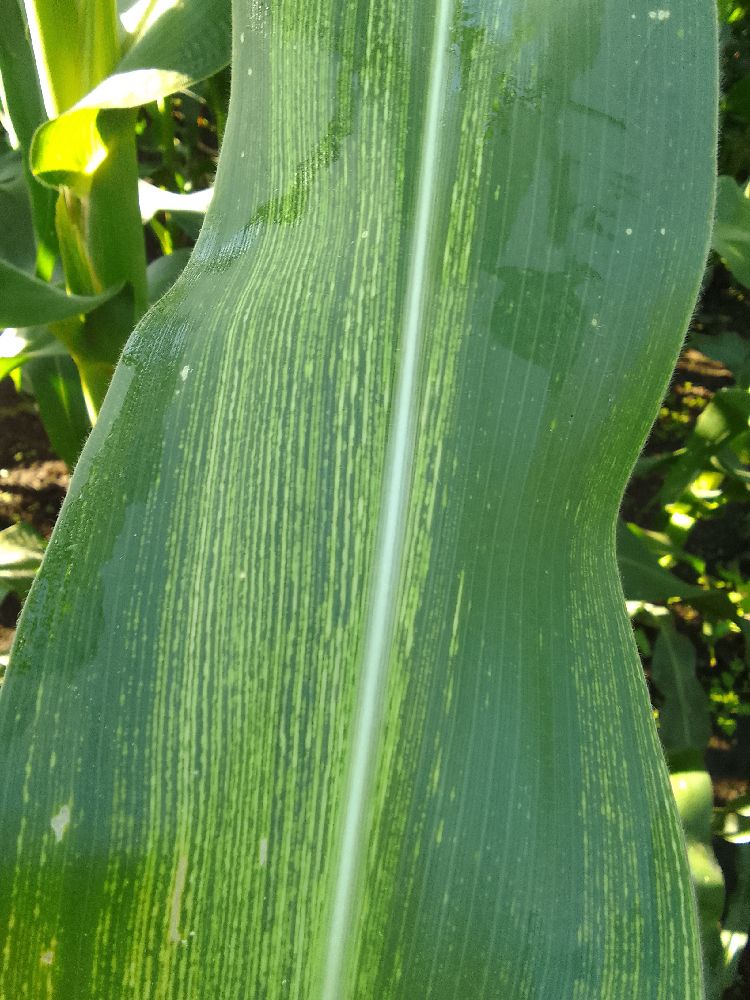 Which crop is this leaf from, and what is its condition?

maize, maize streak virus
